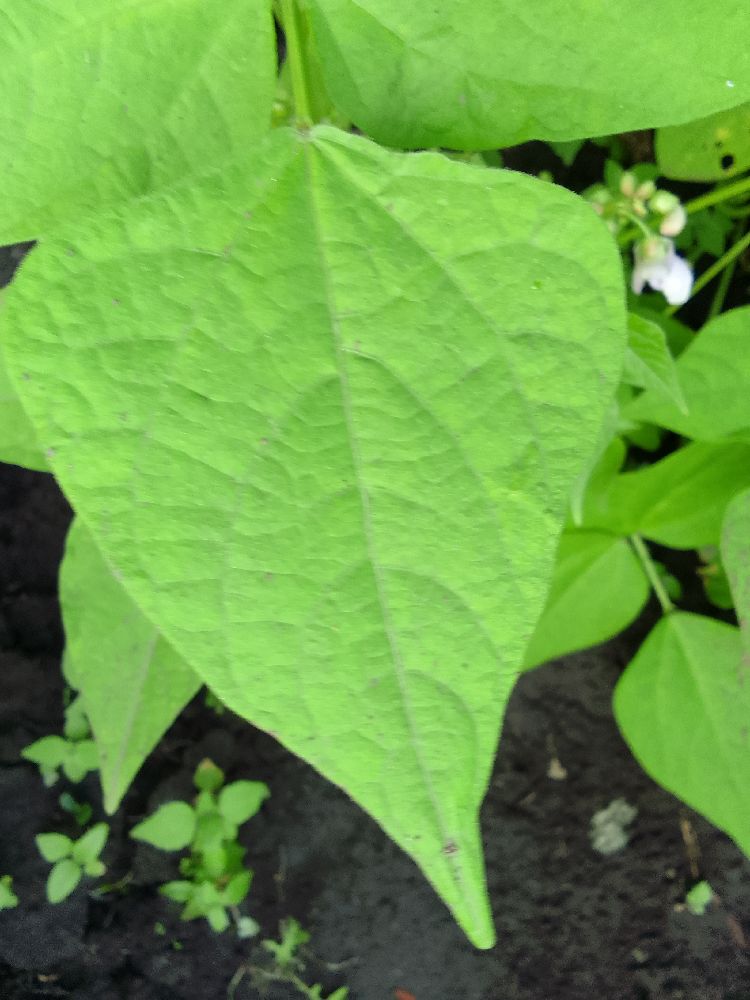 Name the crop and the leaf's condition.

common bean, healthy
